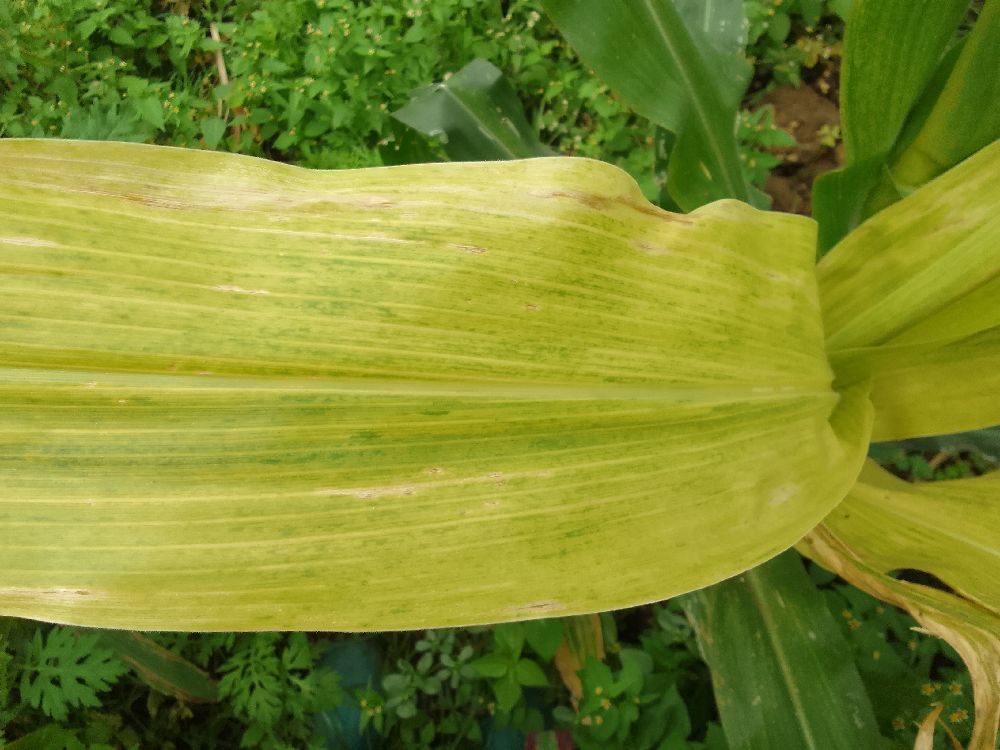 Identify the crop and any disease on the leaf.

maize, maize lethal necrosis
